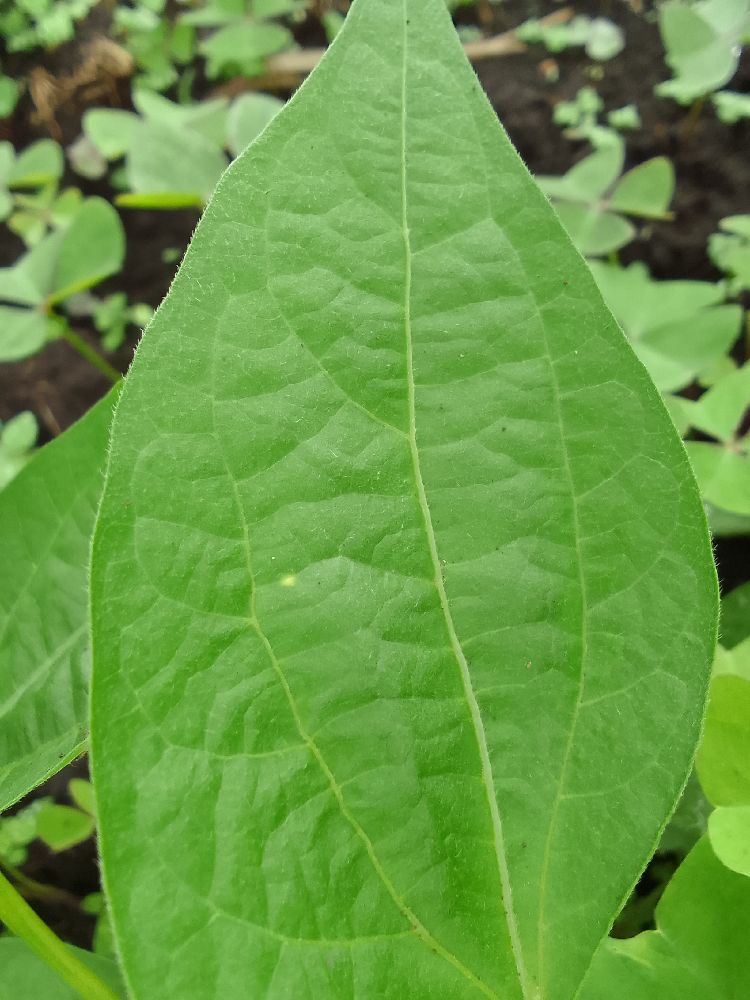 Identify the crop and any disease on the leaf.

common bean, healthy
